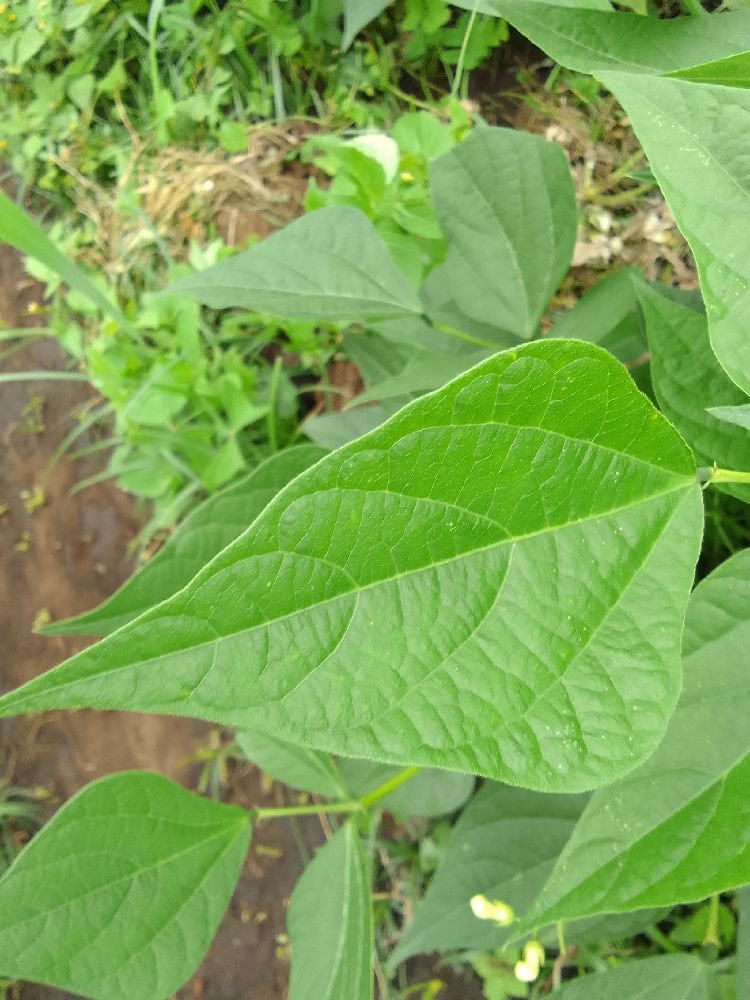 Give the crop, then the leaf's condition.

common bean, healthy
